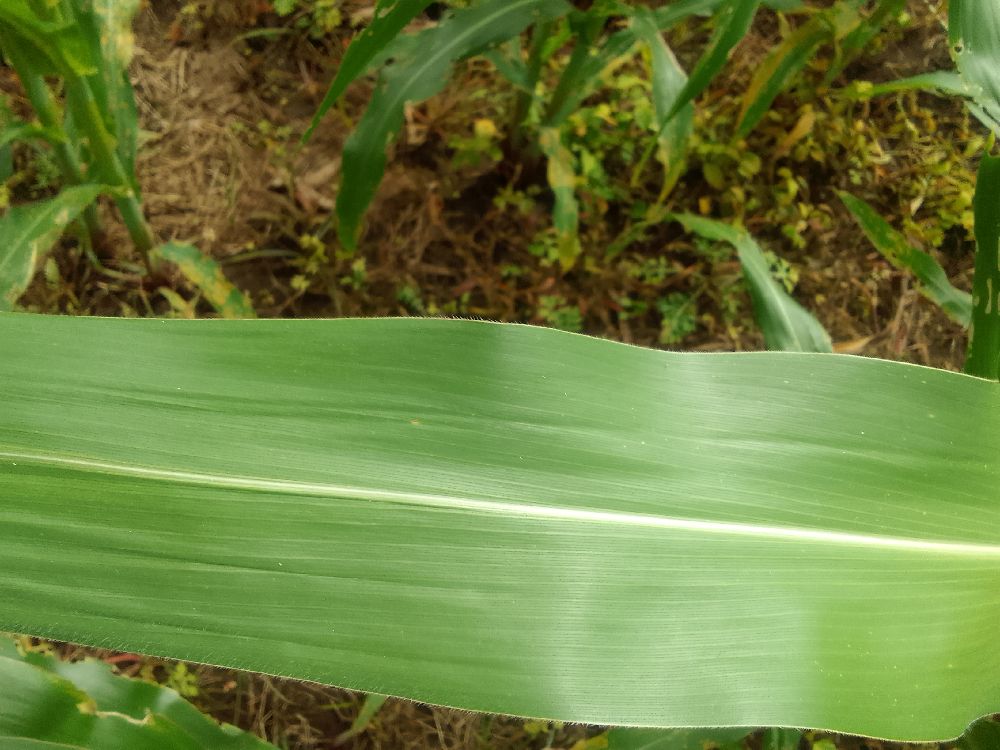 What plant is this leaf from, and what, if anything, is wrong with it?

maize, healthy
